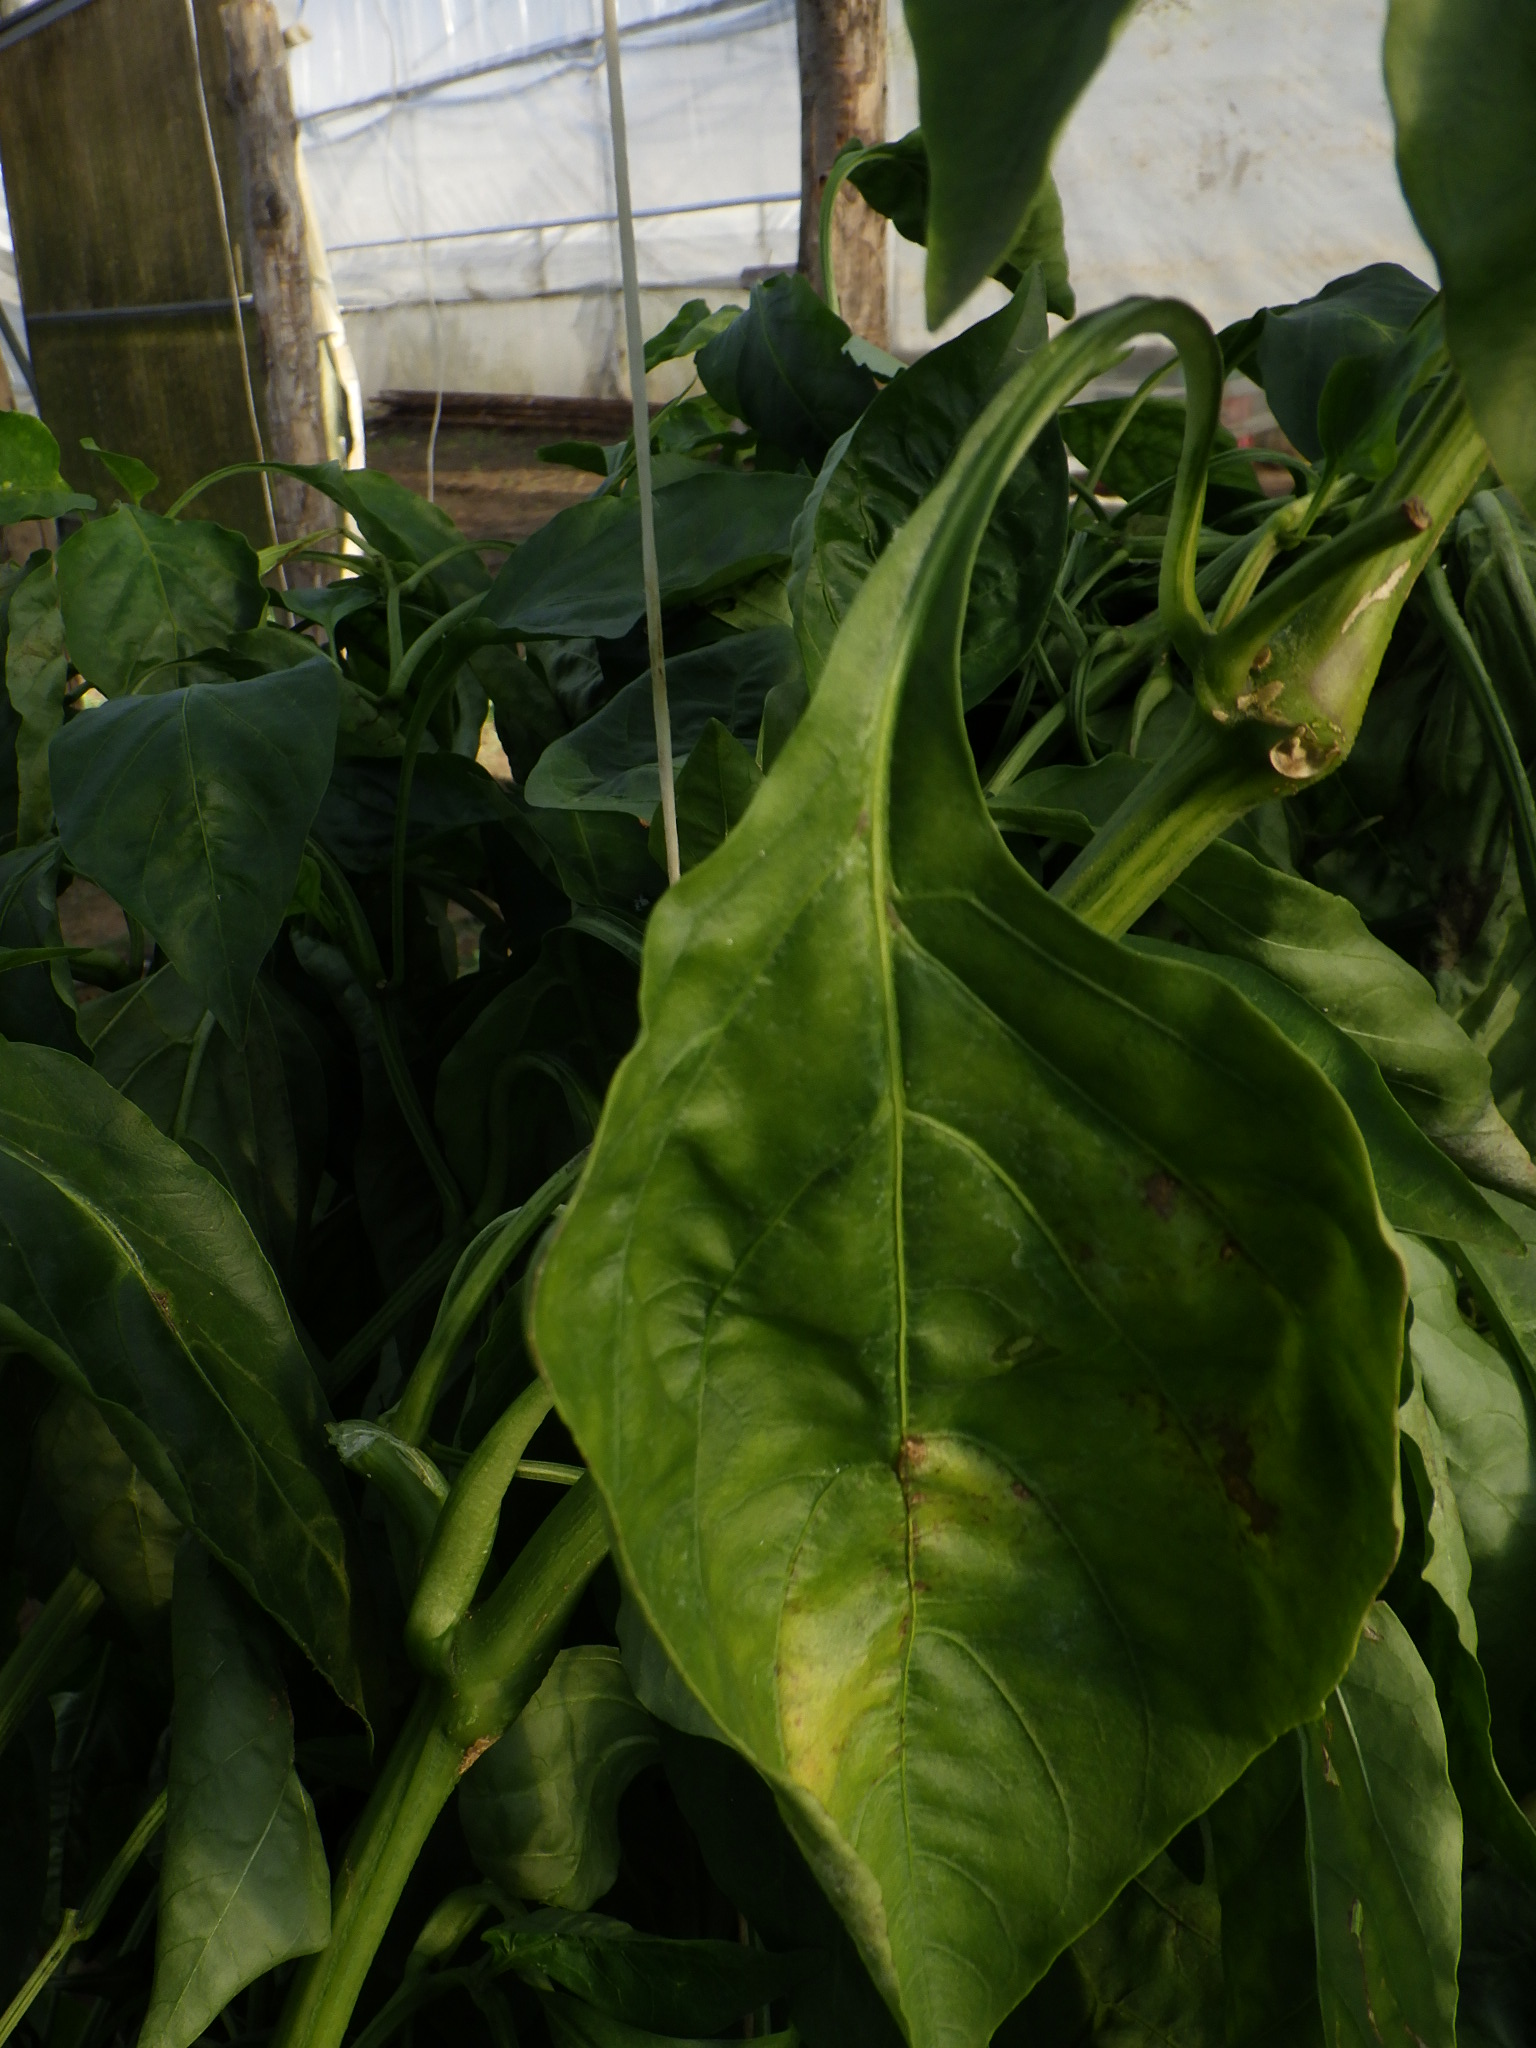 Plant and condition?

bell pepper, downy mildew
